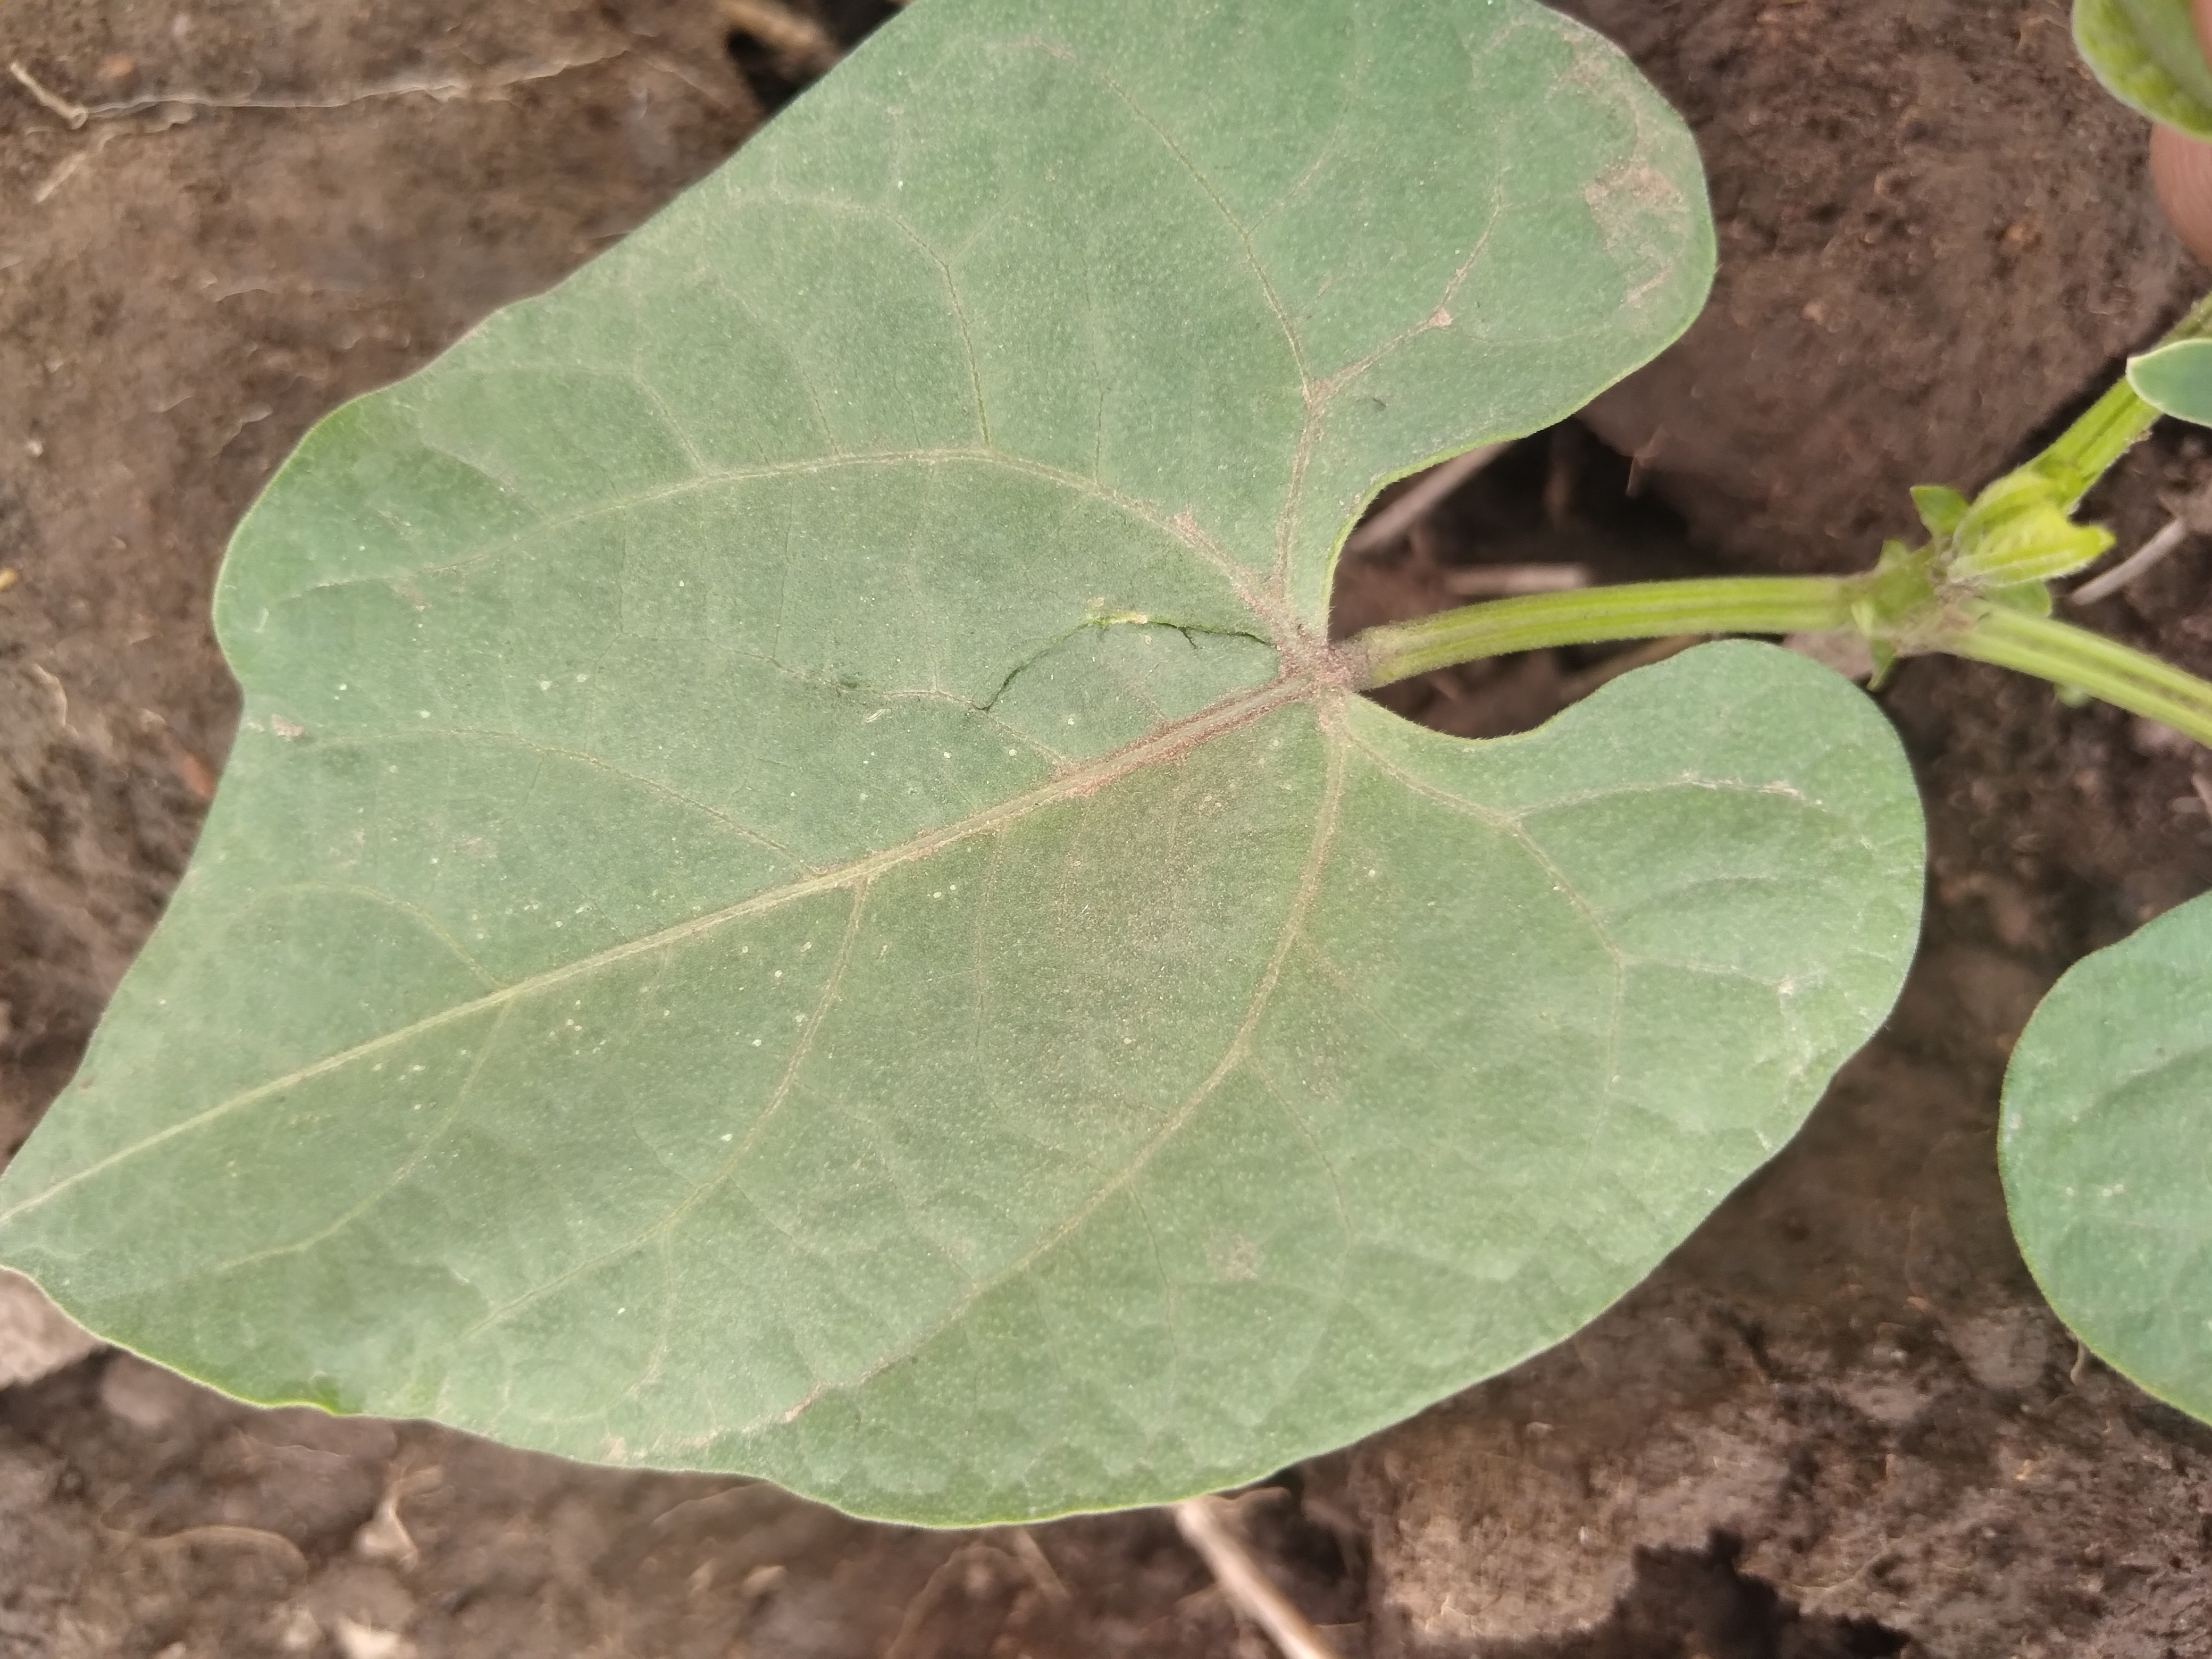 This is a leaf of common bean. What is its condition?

healthy
